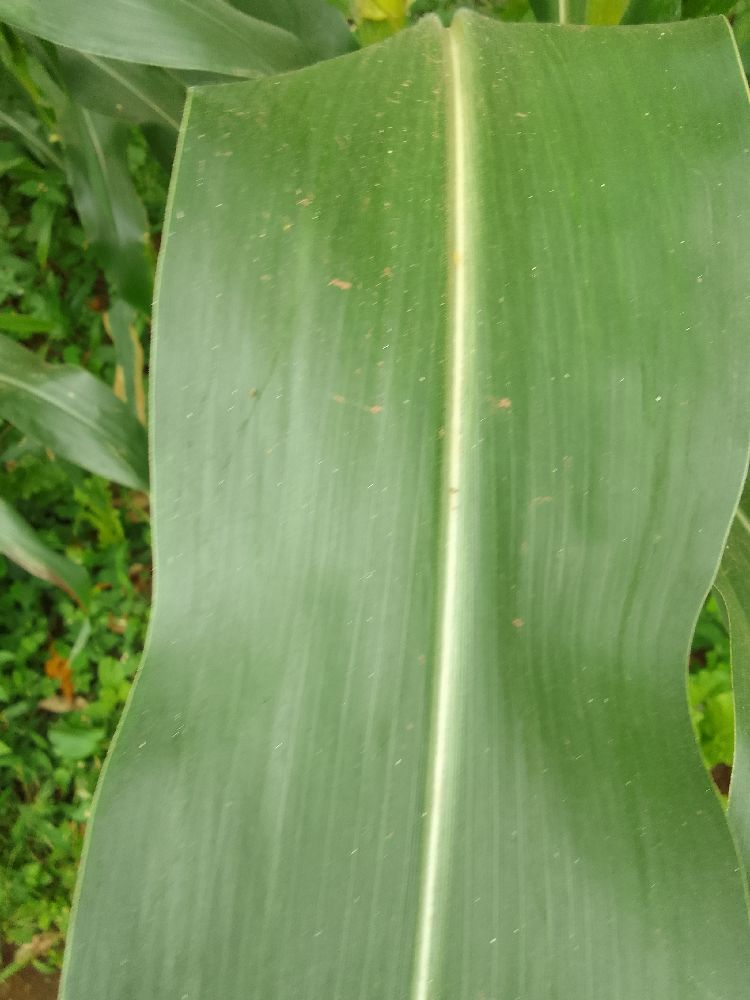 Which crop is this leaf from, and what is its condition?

maize, healthy
